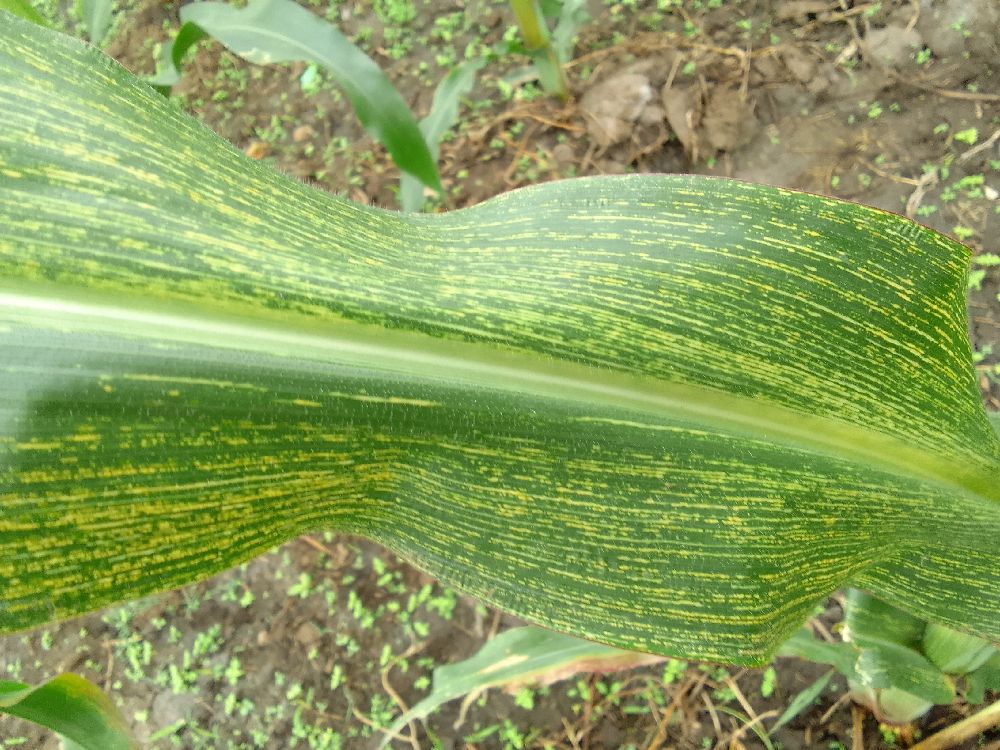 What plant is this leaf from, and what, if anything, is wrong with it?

maize, maize streak virus
